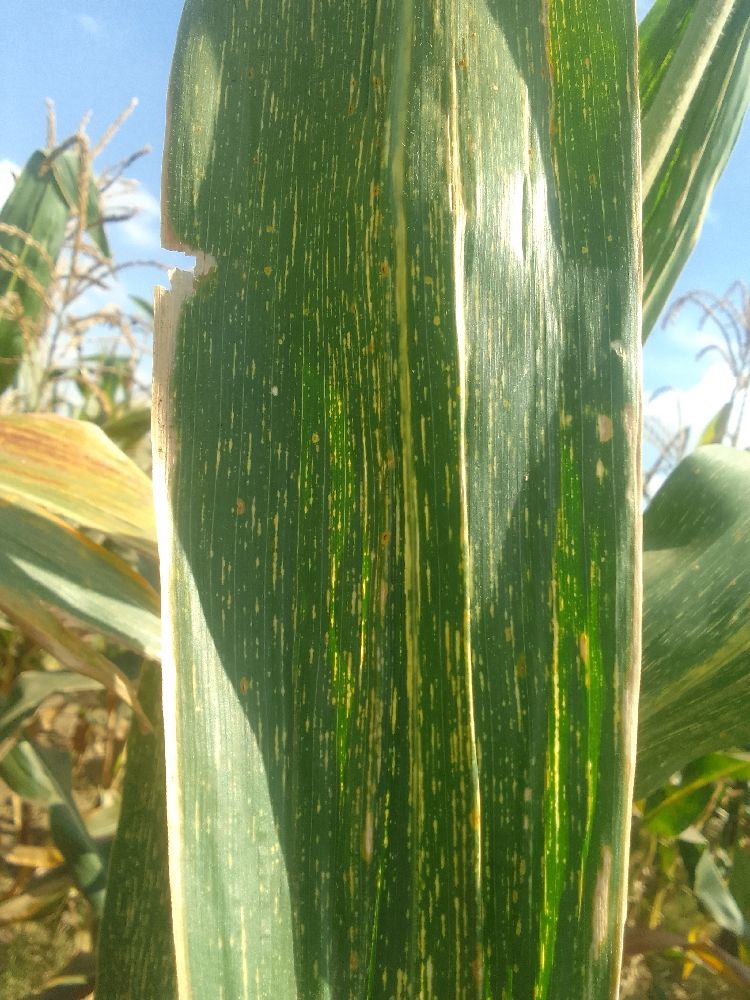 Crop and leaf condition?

maize, maize streak virus
